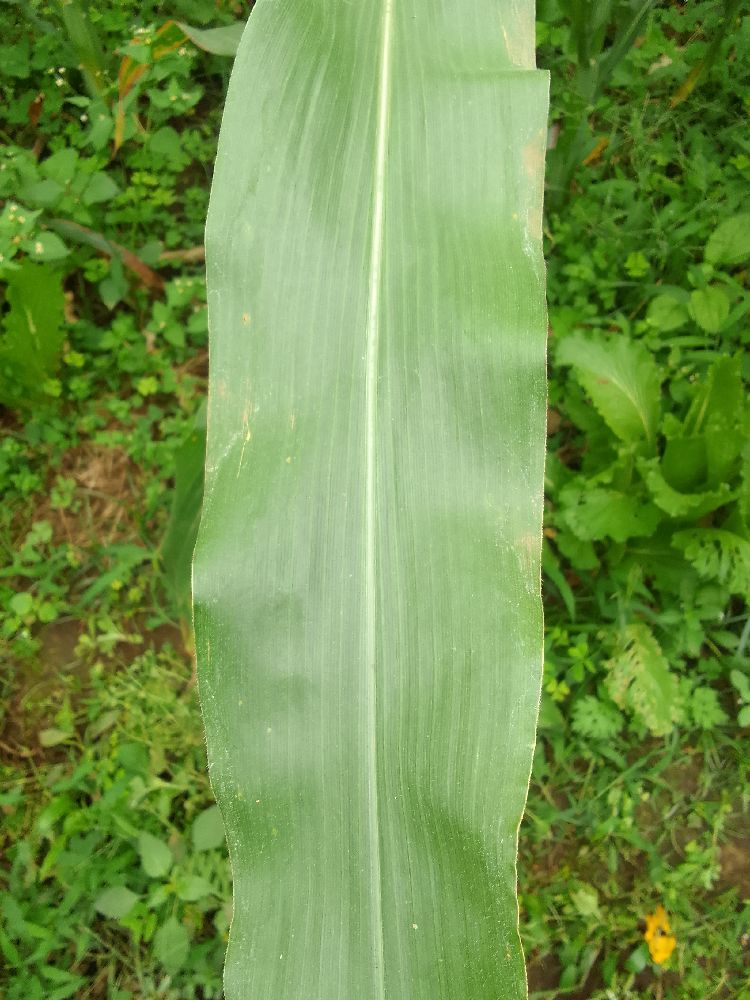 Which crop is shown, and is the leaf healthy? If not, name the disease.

maize, healthy
